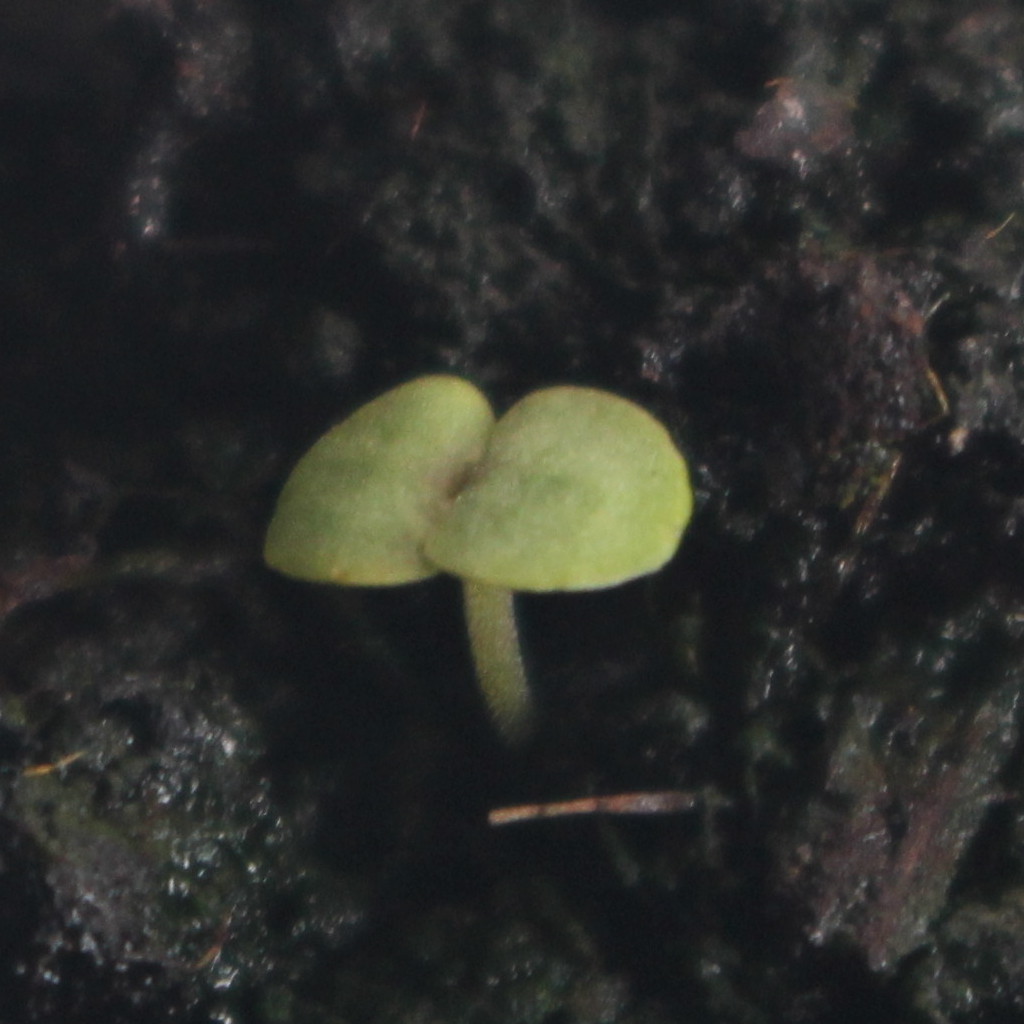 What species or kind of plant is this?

Veronica persica
